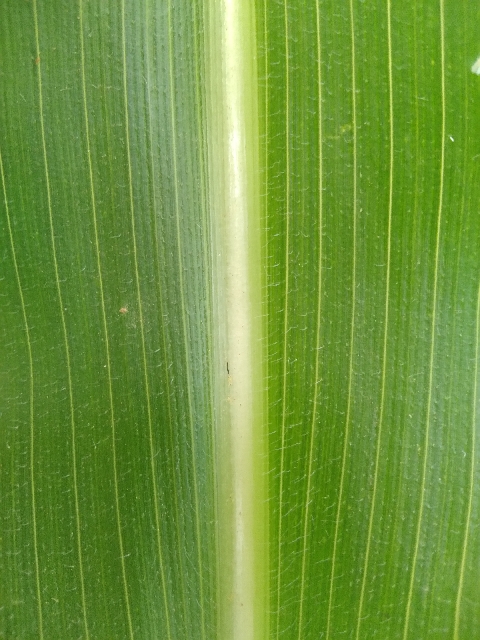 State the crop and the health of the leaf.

maize, healthy
